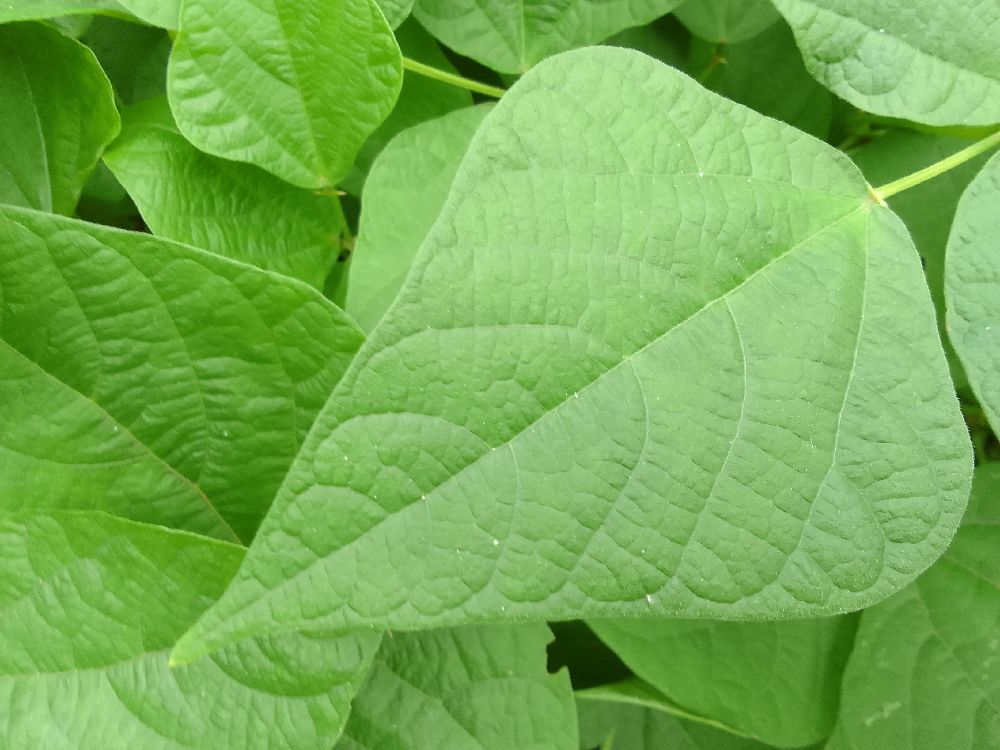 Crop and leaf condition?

common bean, healthy
